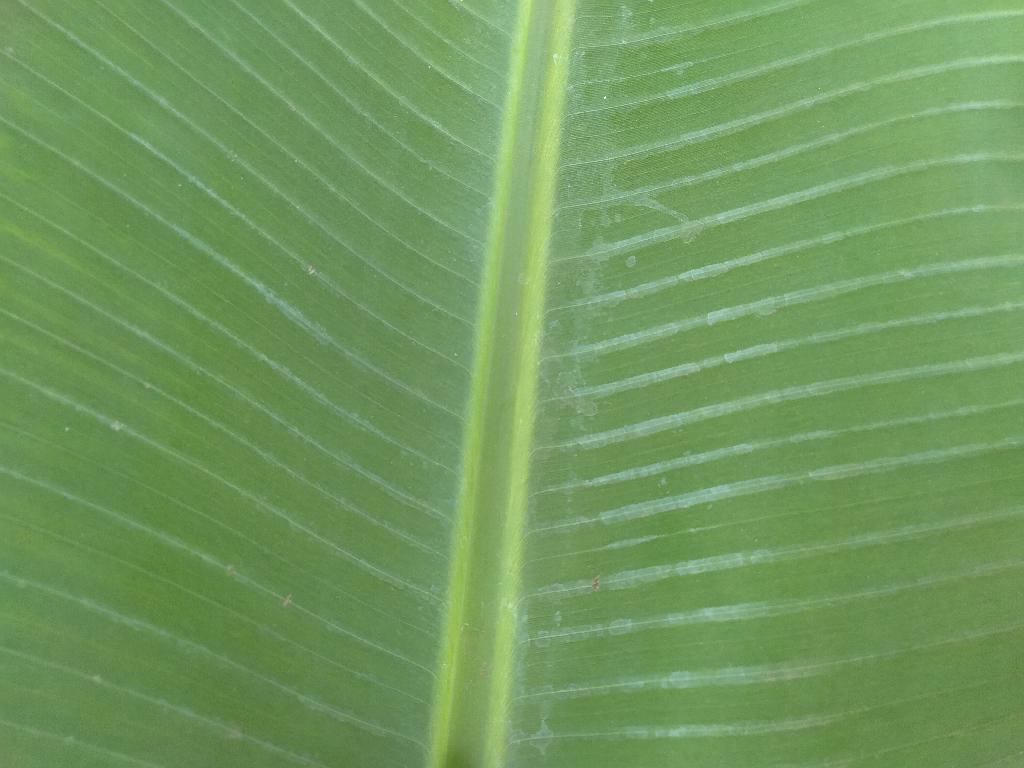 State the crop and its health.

banana, healthy
